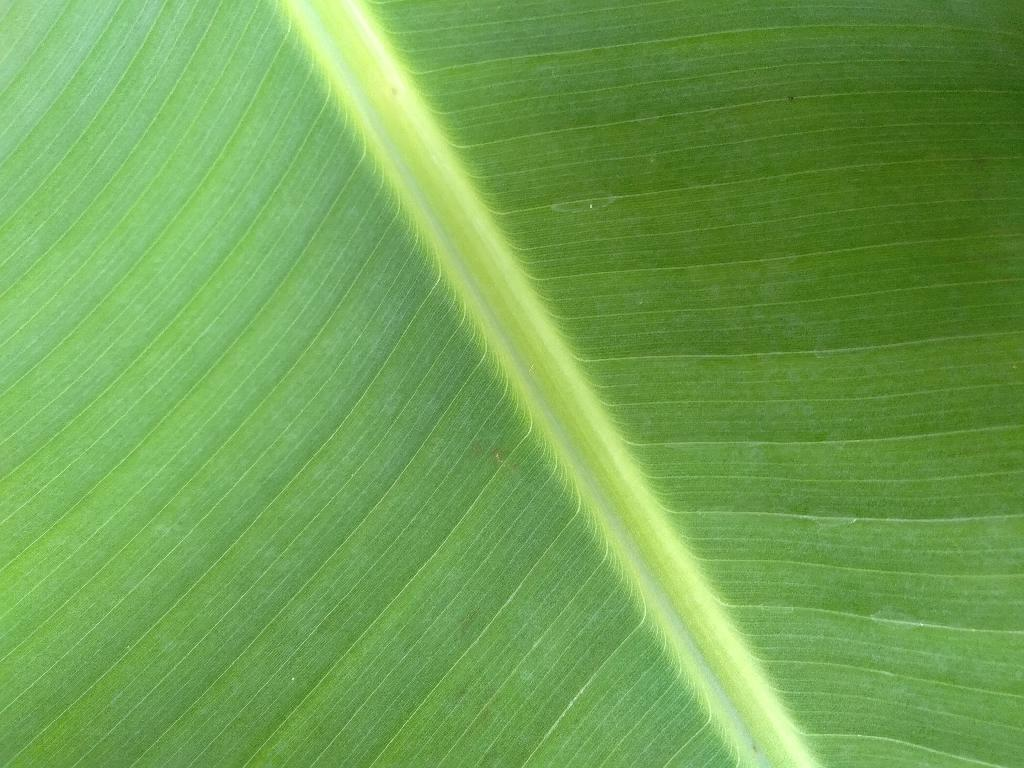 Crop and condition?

banana, healthy
